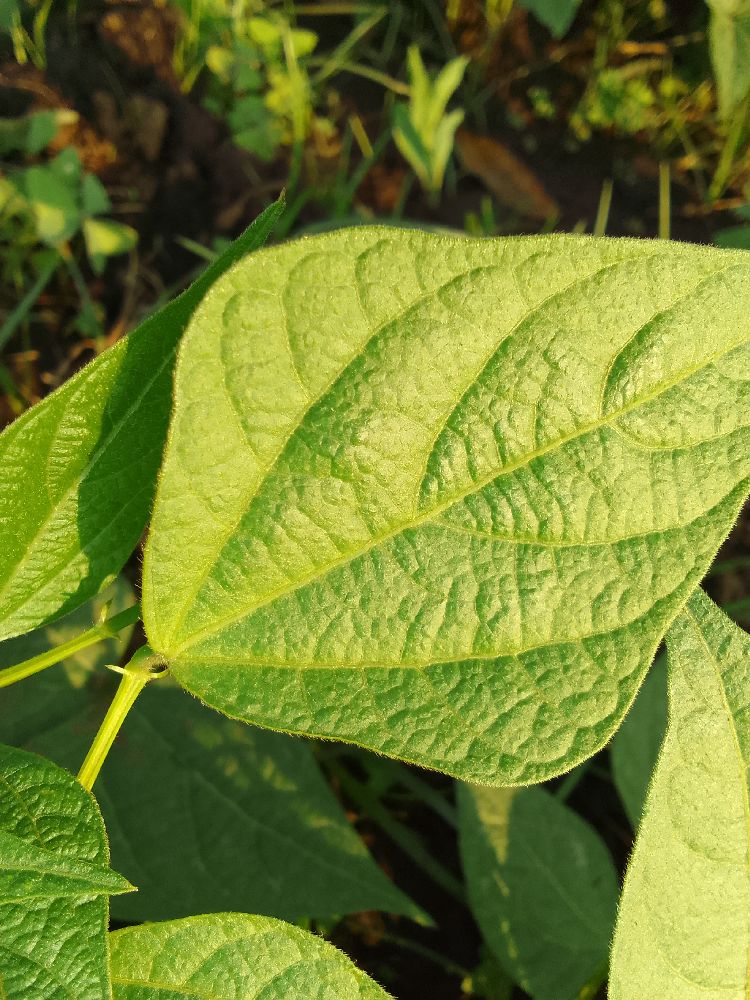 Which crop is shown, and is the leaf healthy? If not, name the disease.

common bean, healthy
